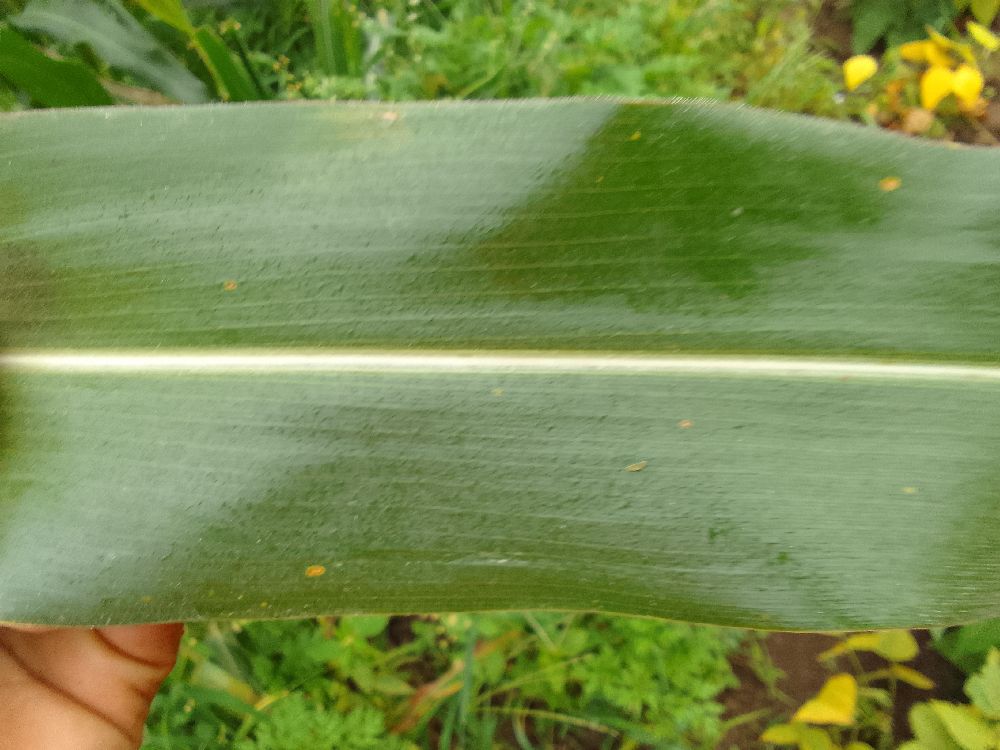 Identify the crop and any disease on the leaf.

maize, healthy
